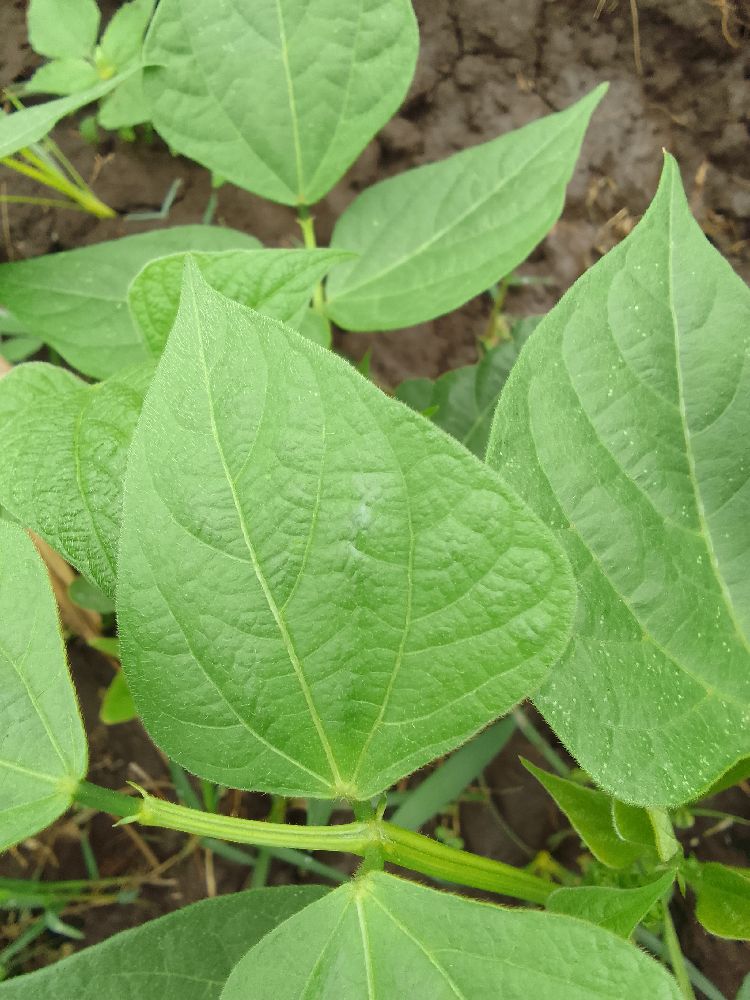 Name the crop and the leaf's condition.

common bean, healthy
